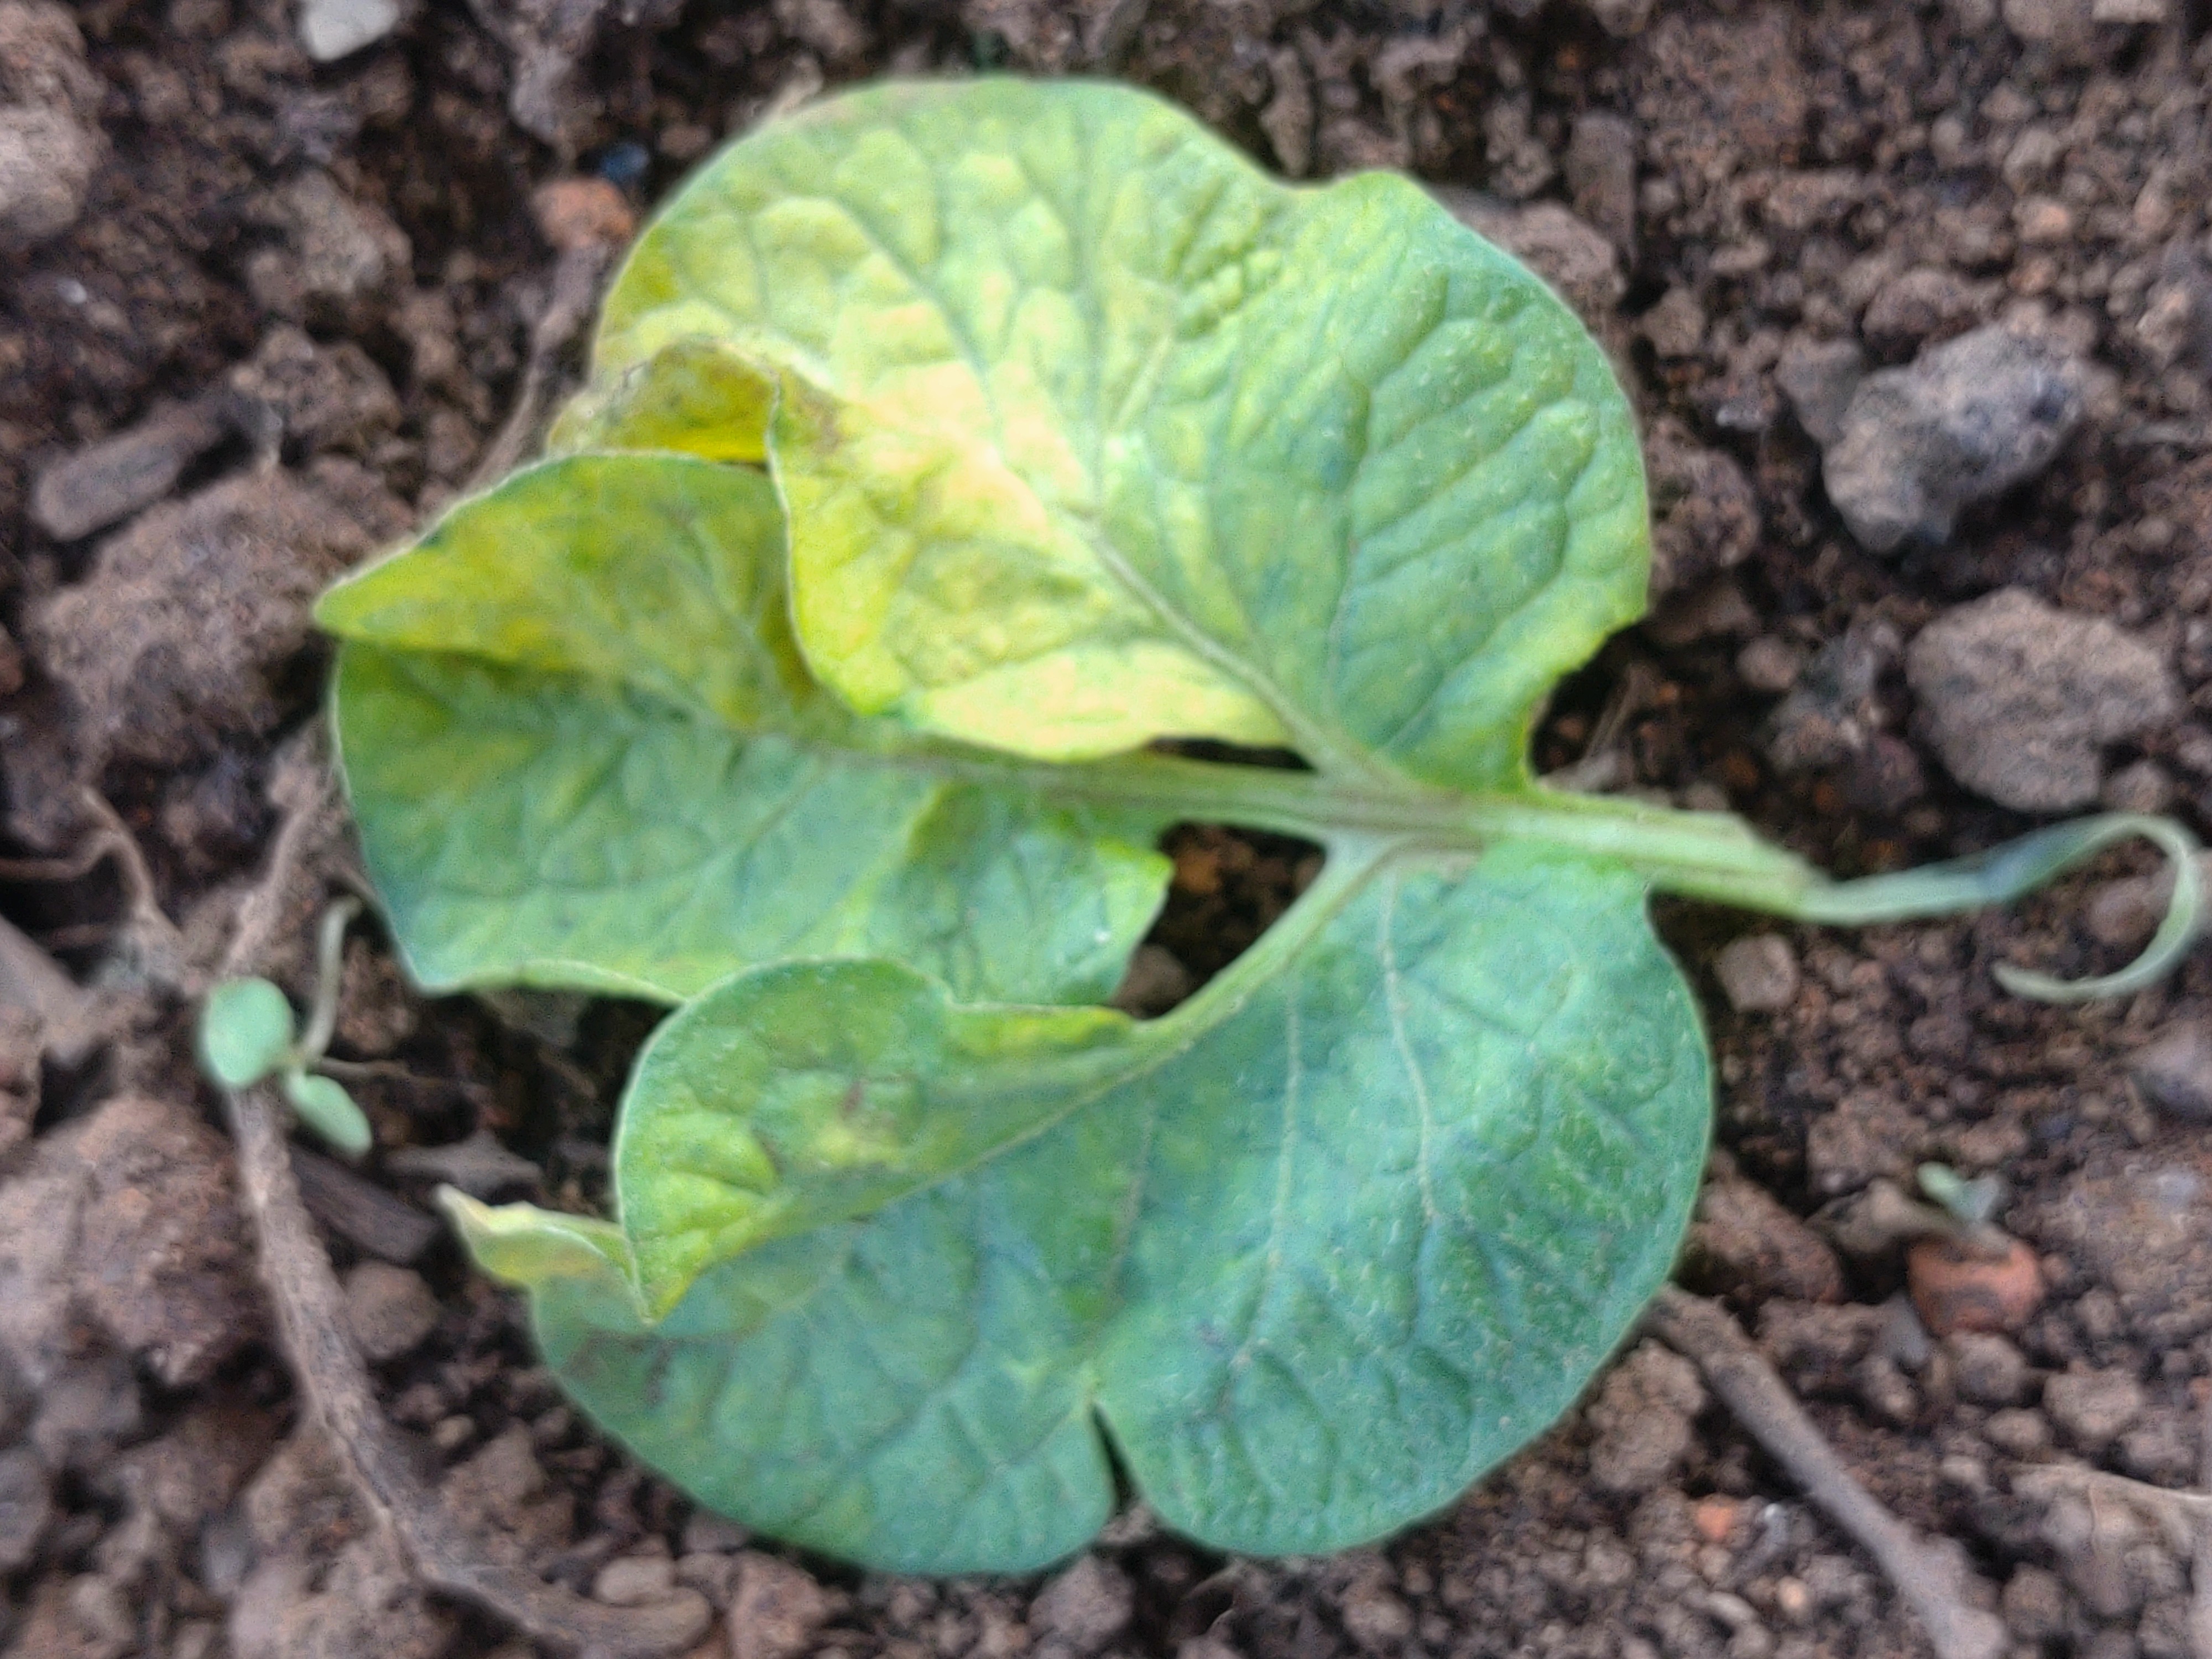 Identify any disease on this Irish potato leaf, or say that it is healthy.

late blight
